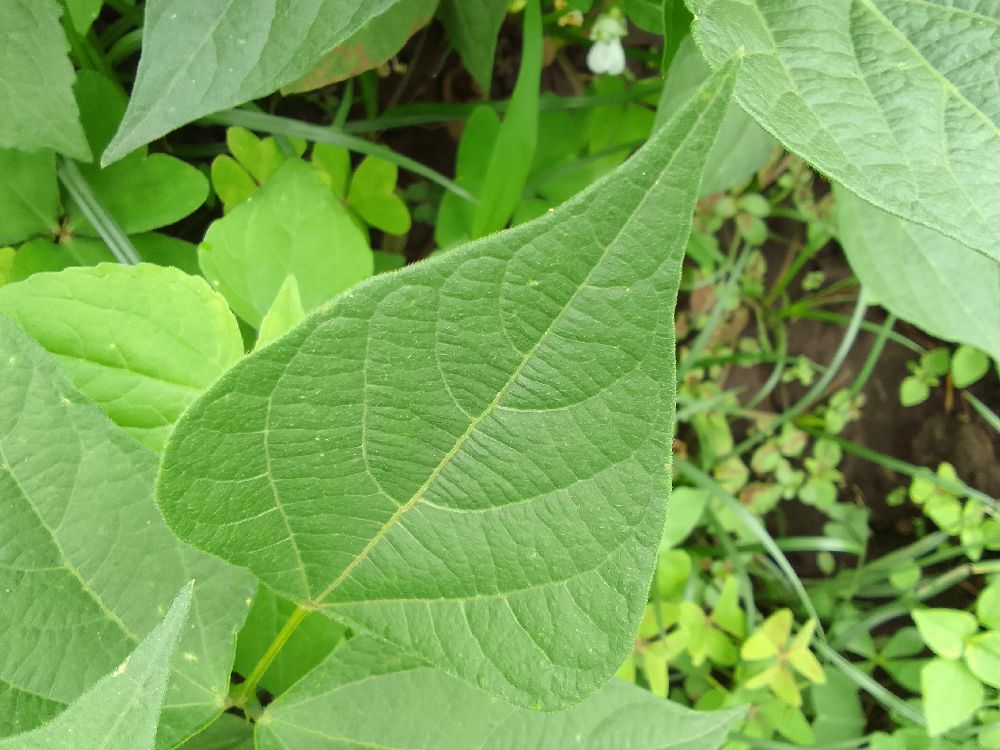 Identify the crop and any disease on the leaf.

common bean, healthy
